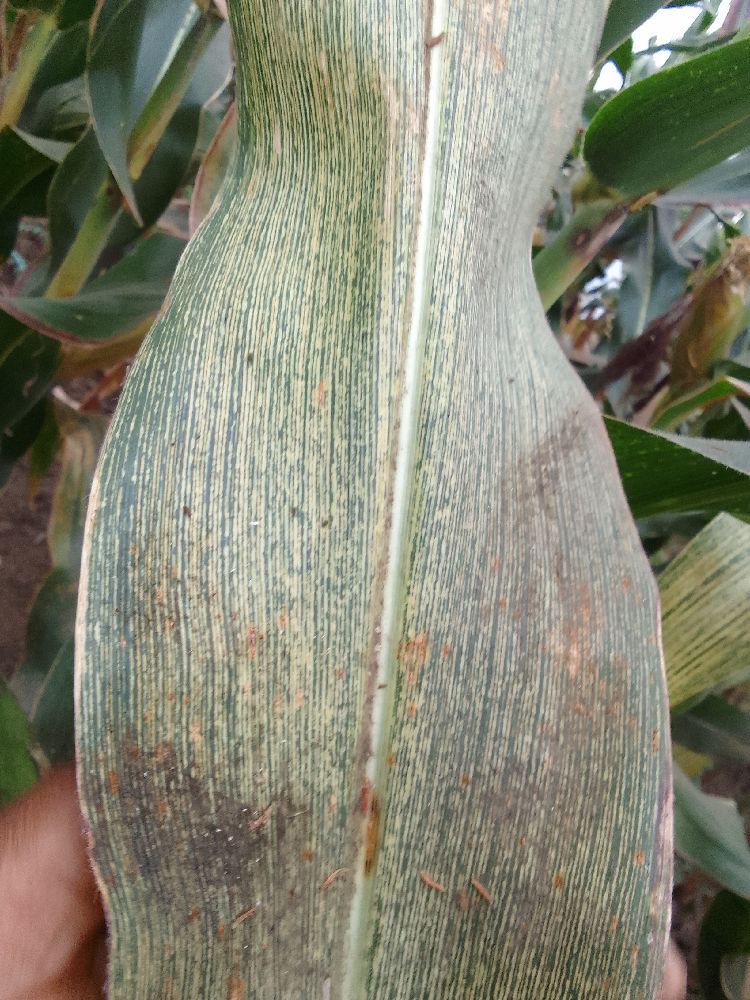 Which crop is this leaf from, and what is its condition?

maize, maize streak virus
